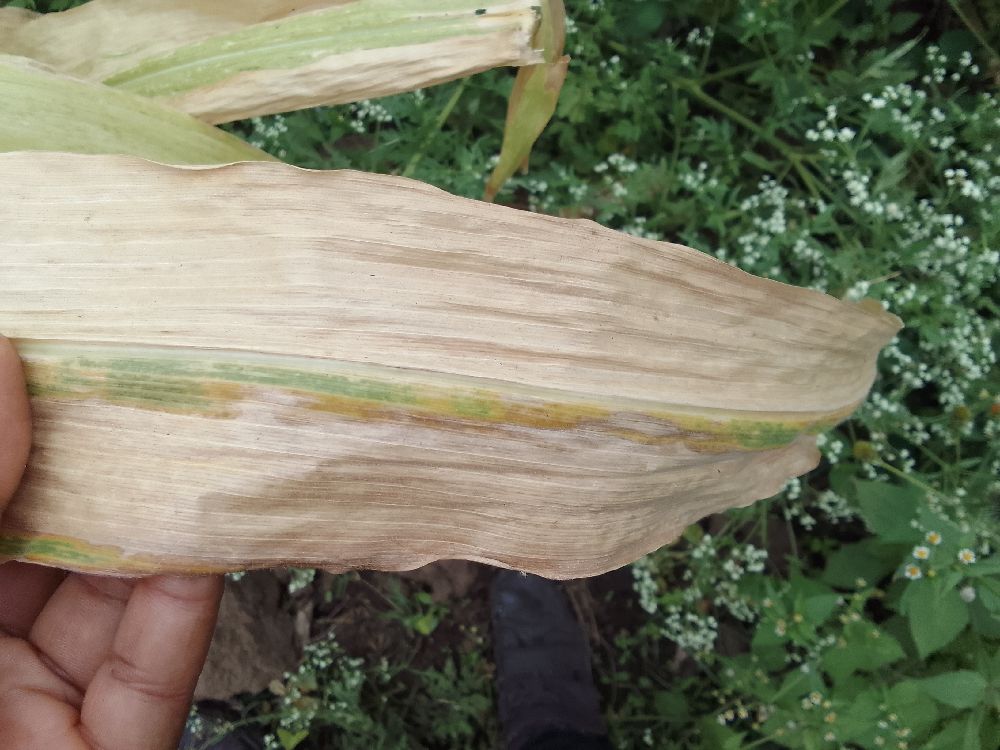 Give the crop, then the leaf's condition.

maize, maize lethal necrosis
